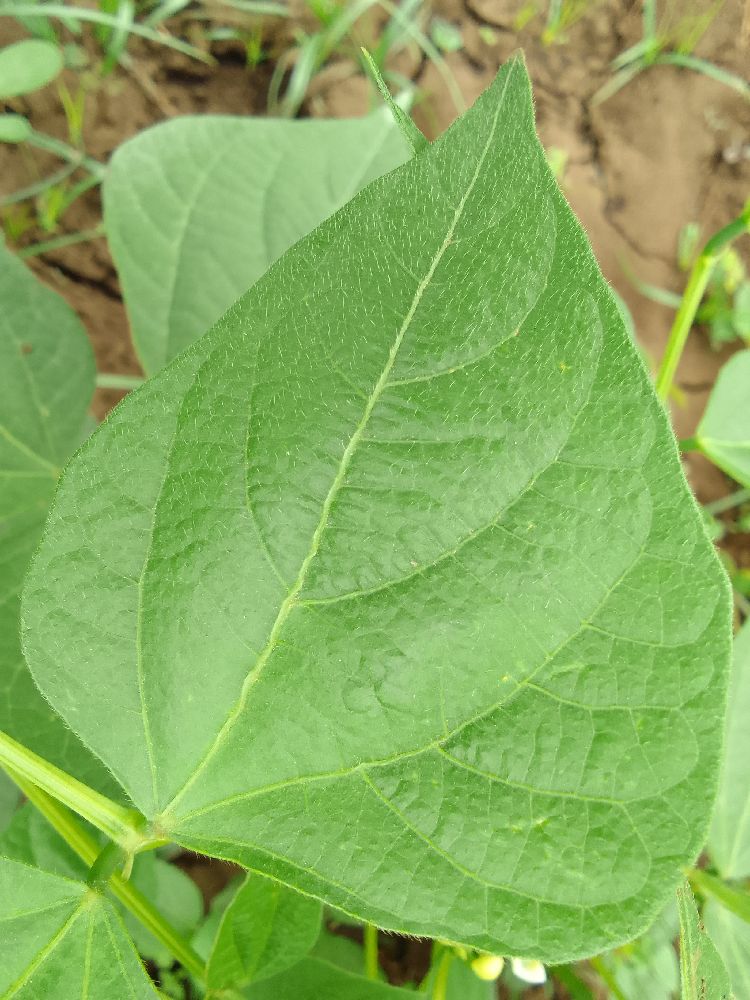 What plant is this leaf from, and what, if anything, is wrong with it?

common bean, healthy
